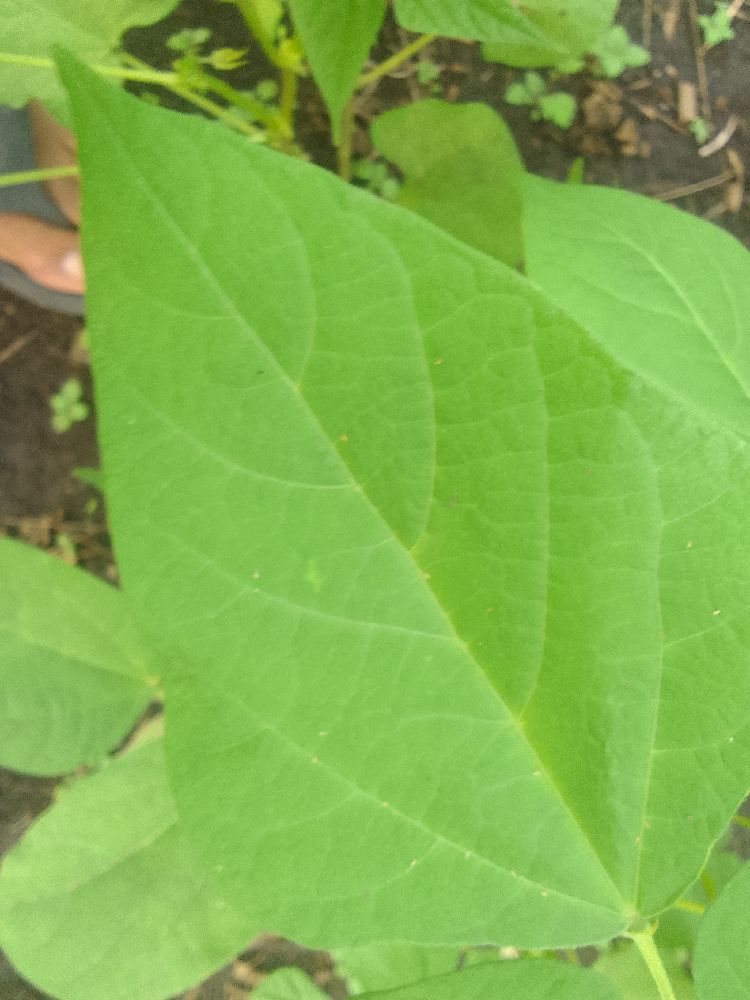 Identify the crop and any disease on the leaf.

common bean, healthy
